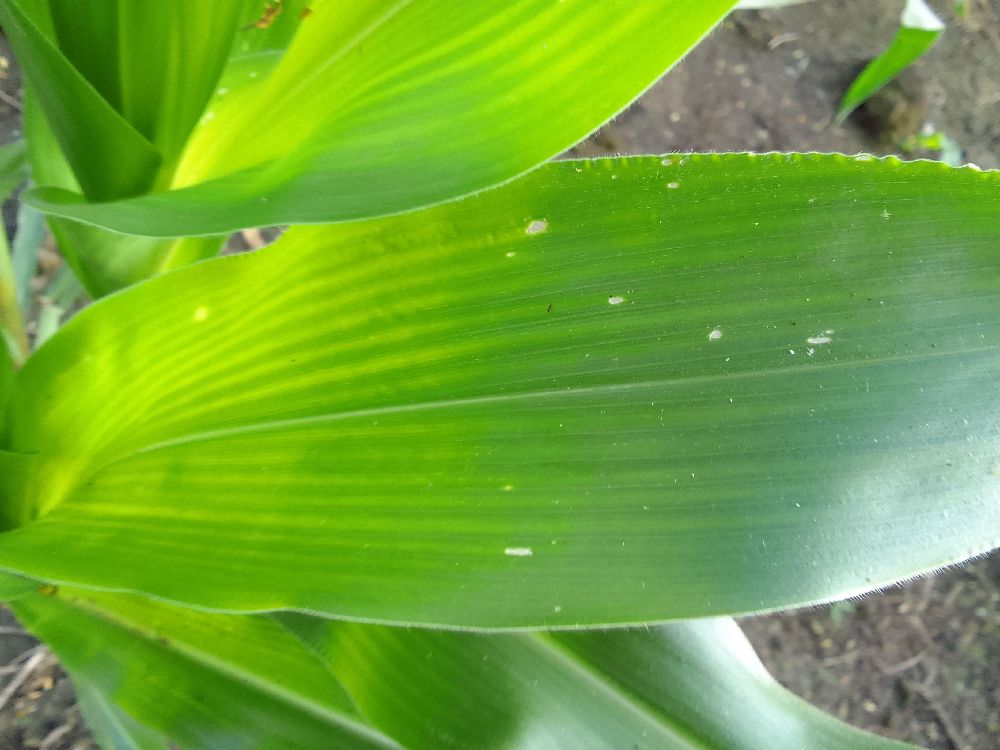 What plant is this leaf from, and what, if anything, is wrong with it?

maize, healthy
